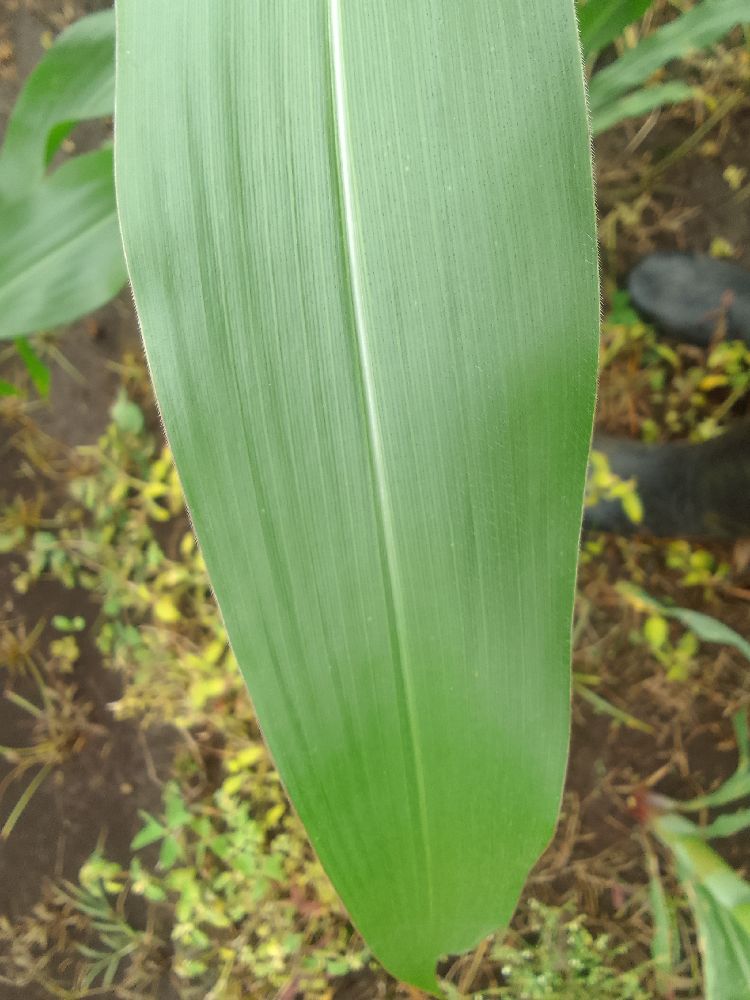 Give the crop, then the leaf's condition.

maize, healthy
